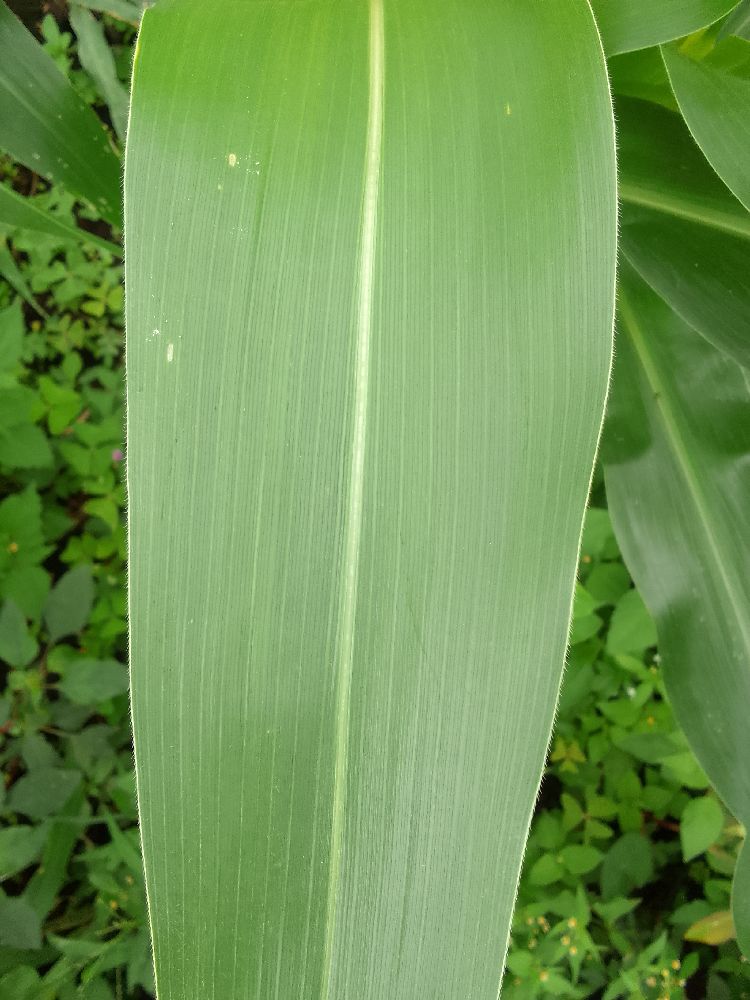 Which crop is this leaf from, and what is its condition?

maize, healthy
